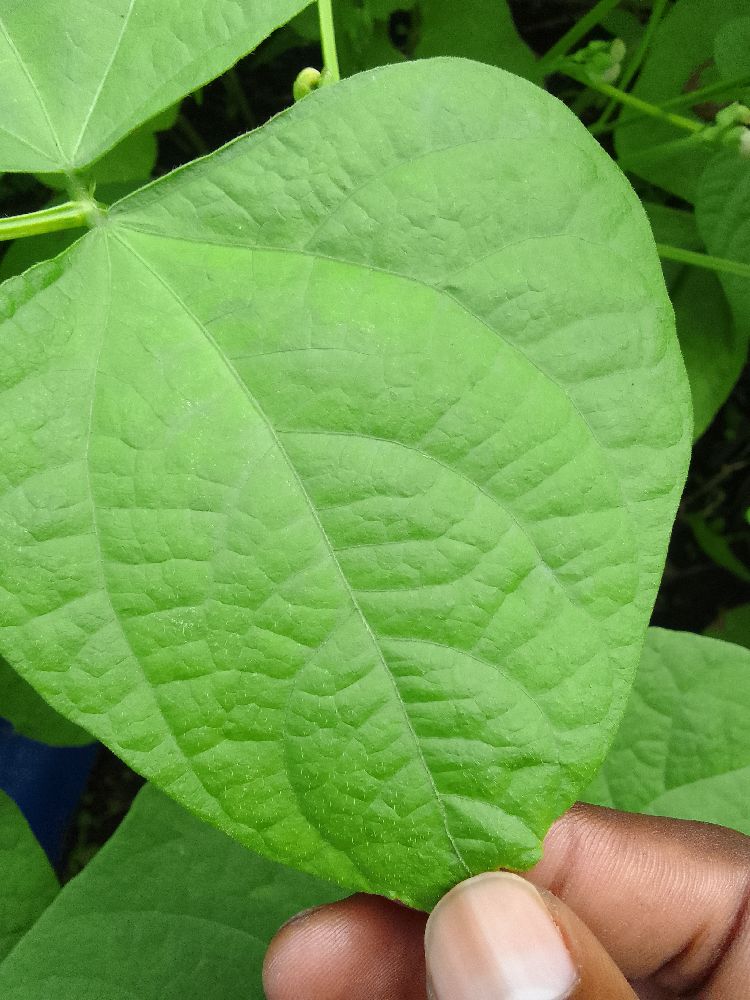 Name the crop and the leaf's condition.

common bean, healthy
